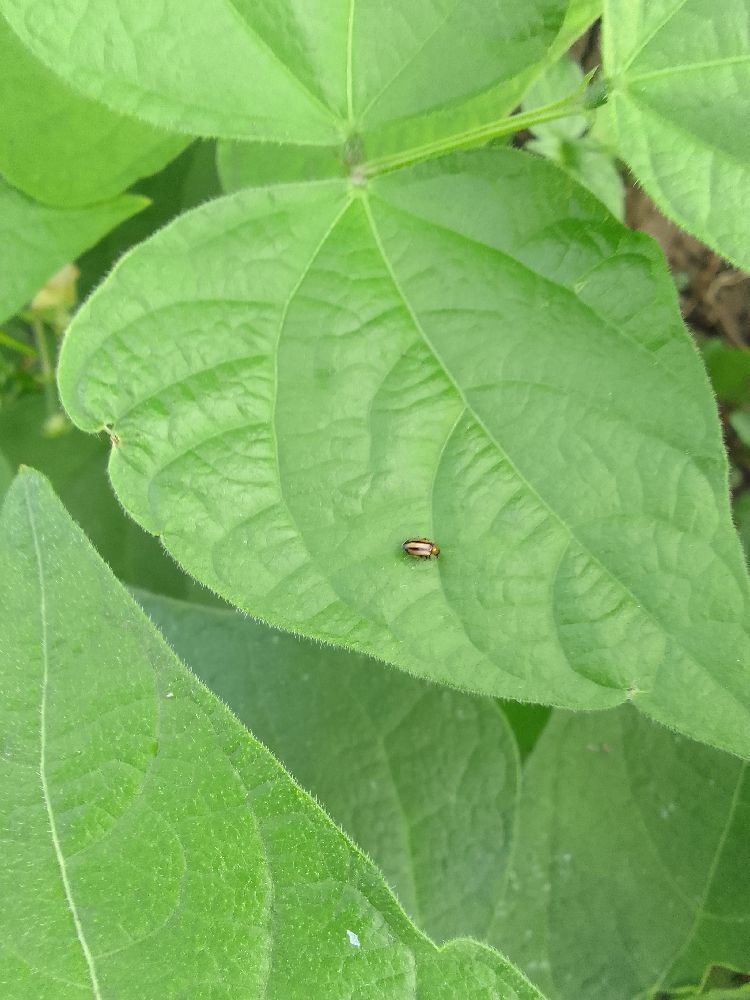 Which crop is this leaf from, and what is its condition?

common bean, healthy
